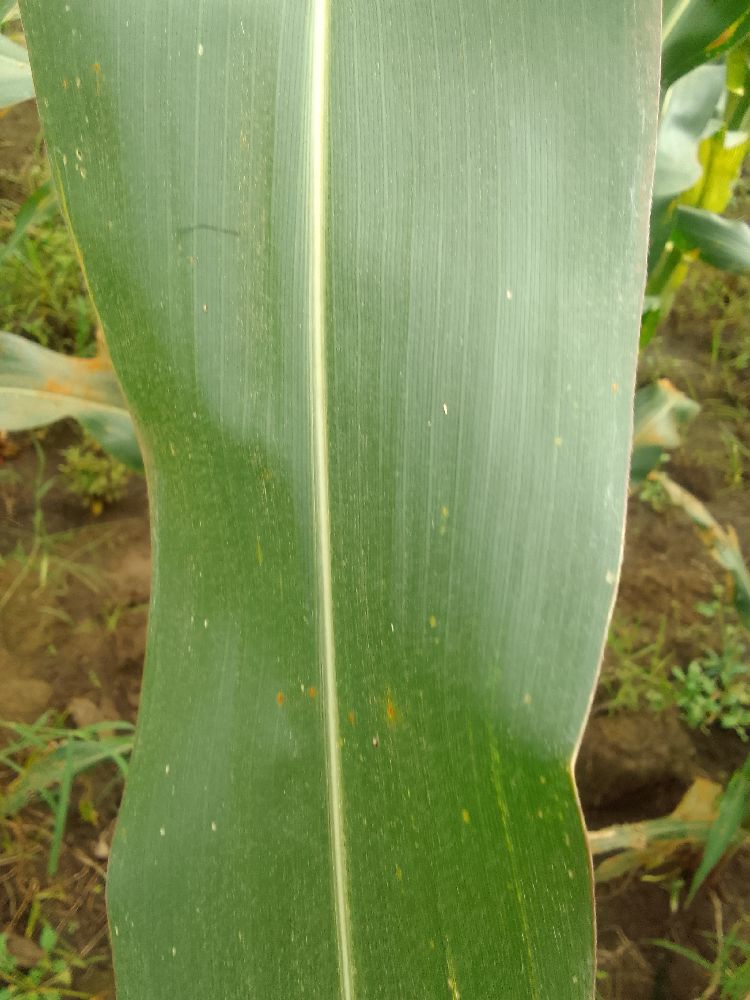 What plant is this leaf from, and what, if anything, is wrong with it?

maize, healthy
